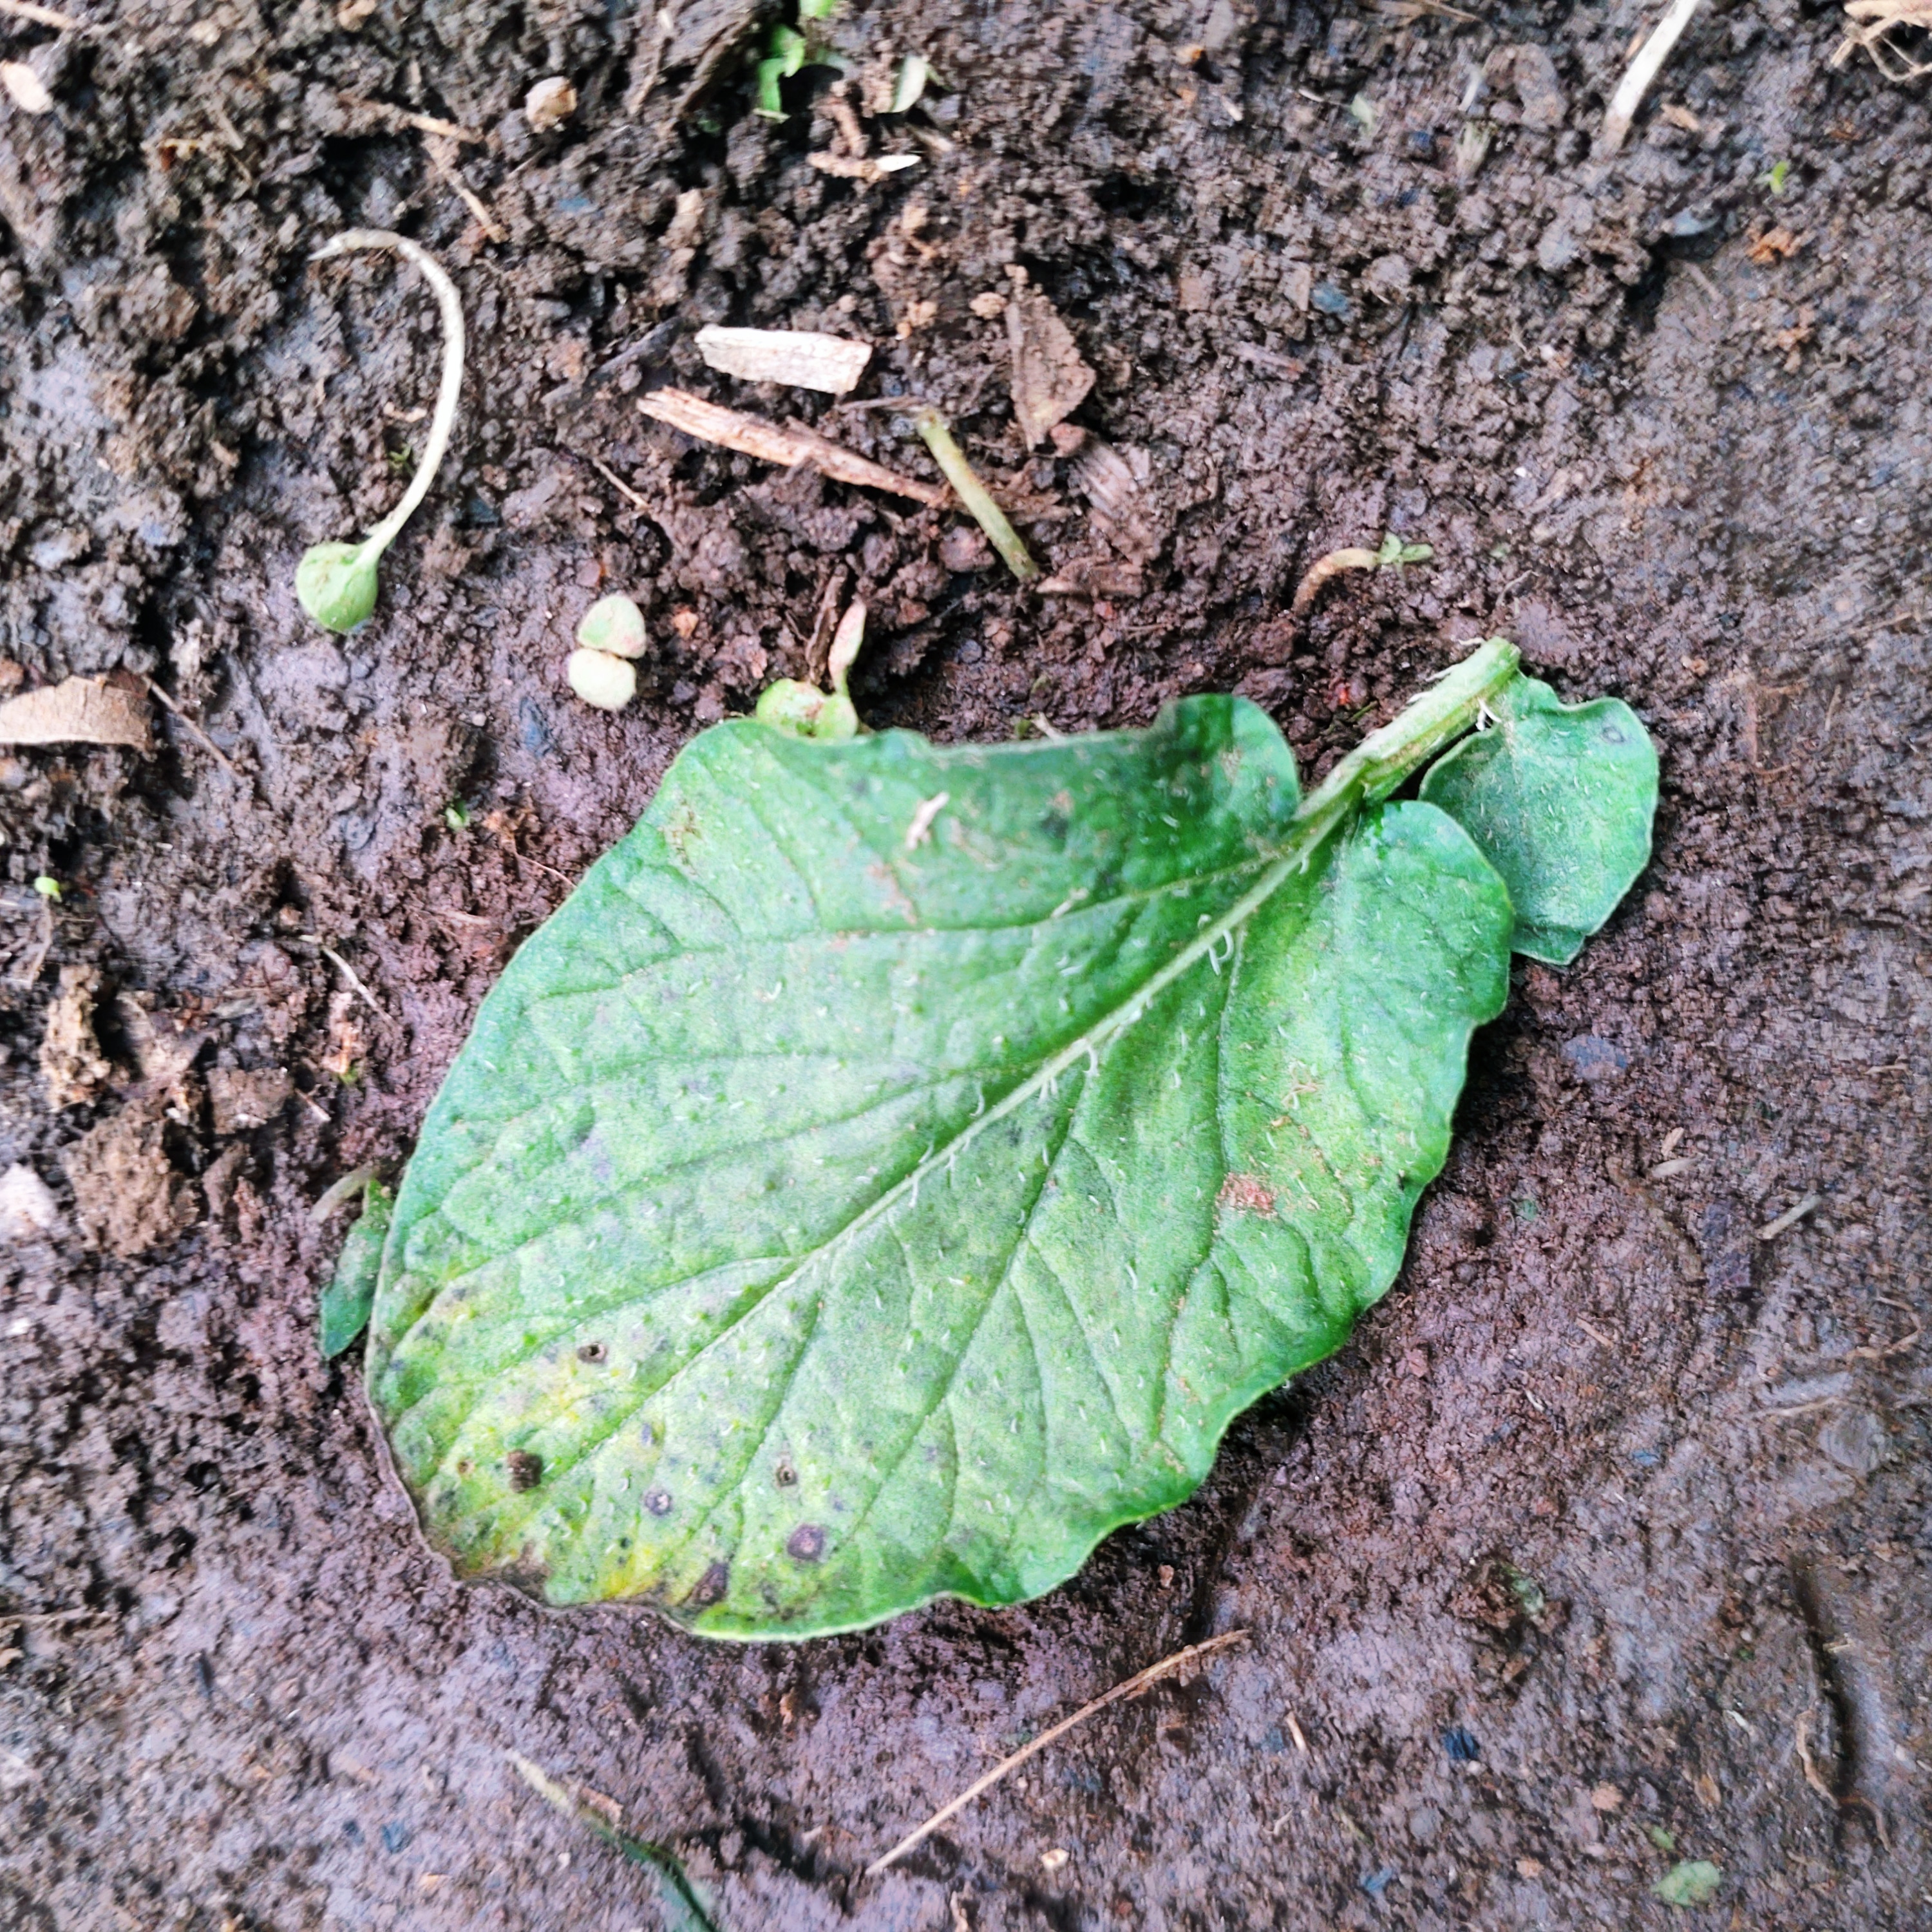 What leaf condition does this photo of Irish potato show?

late blight
